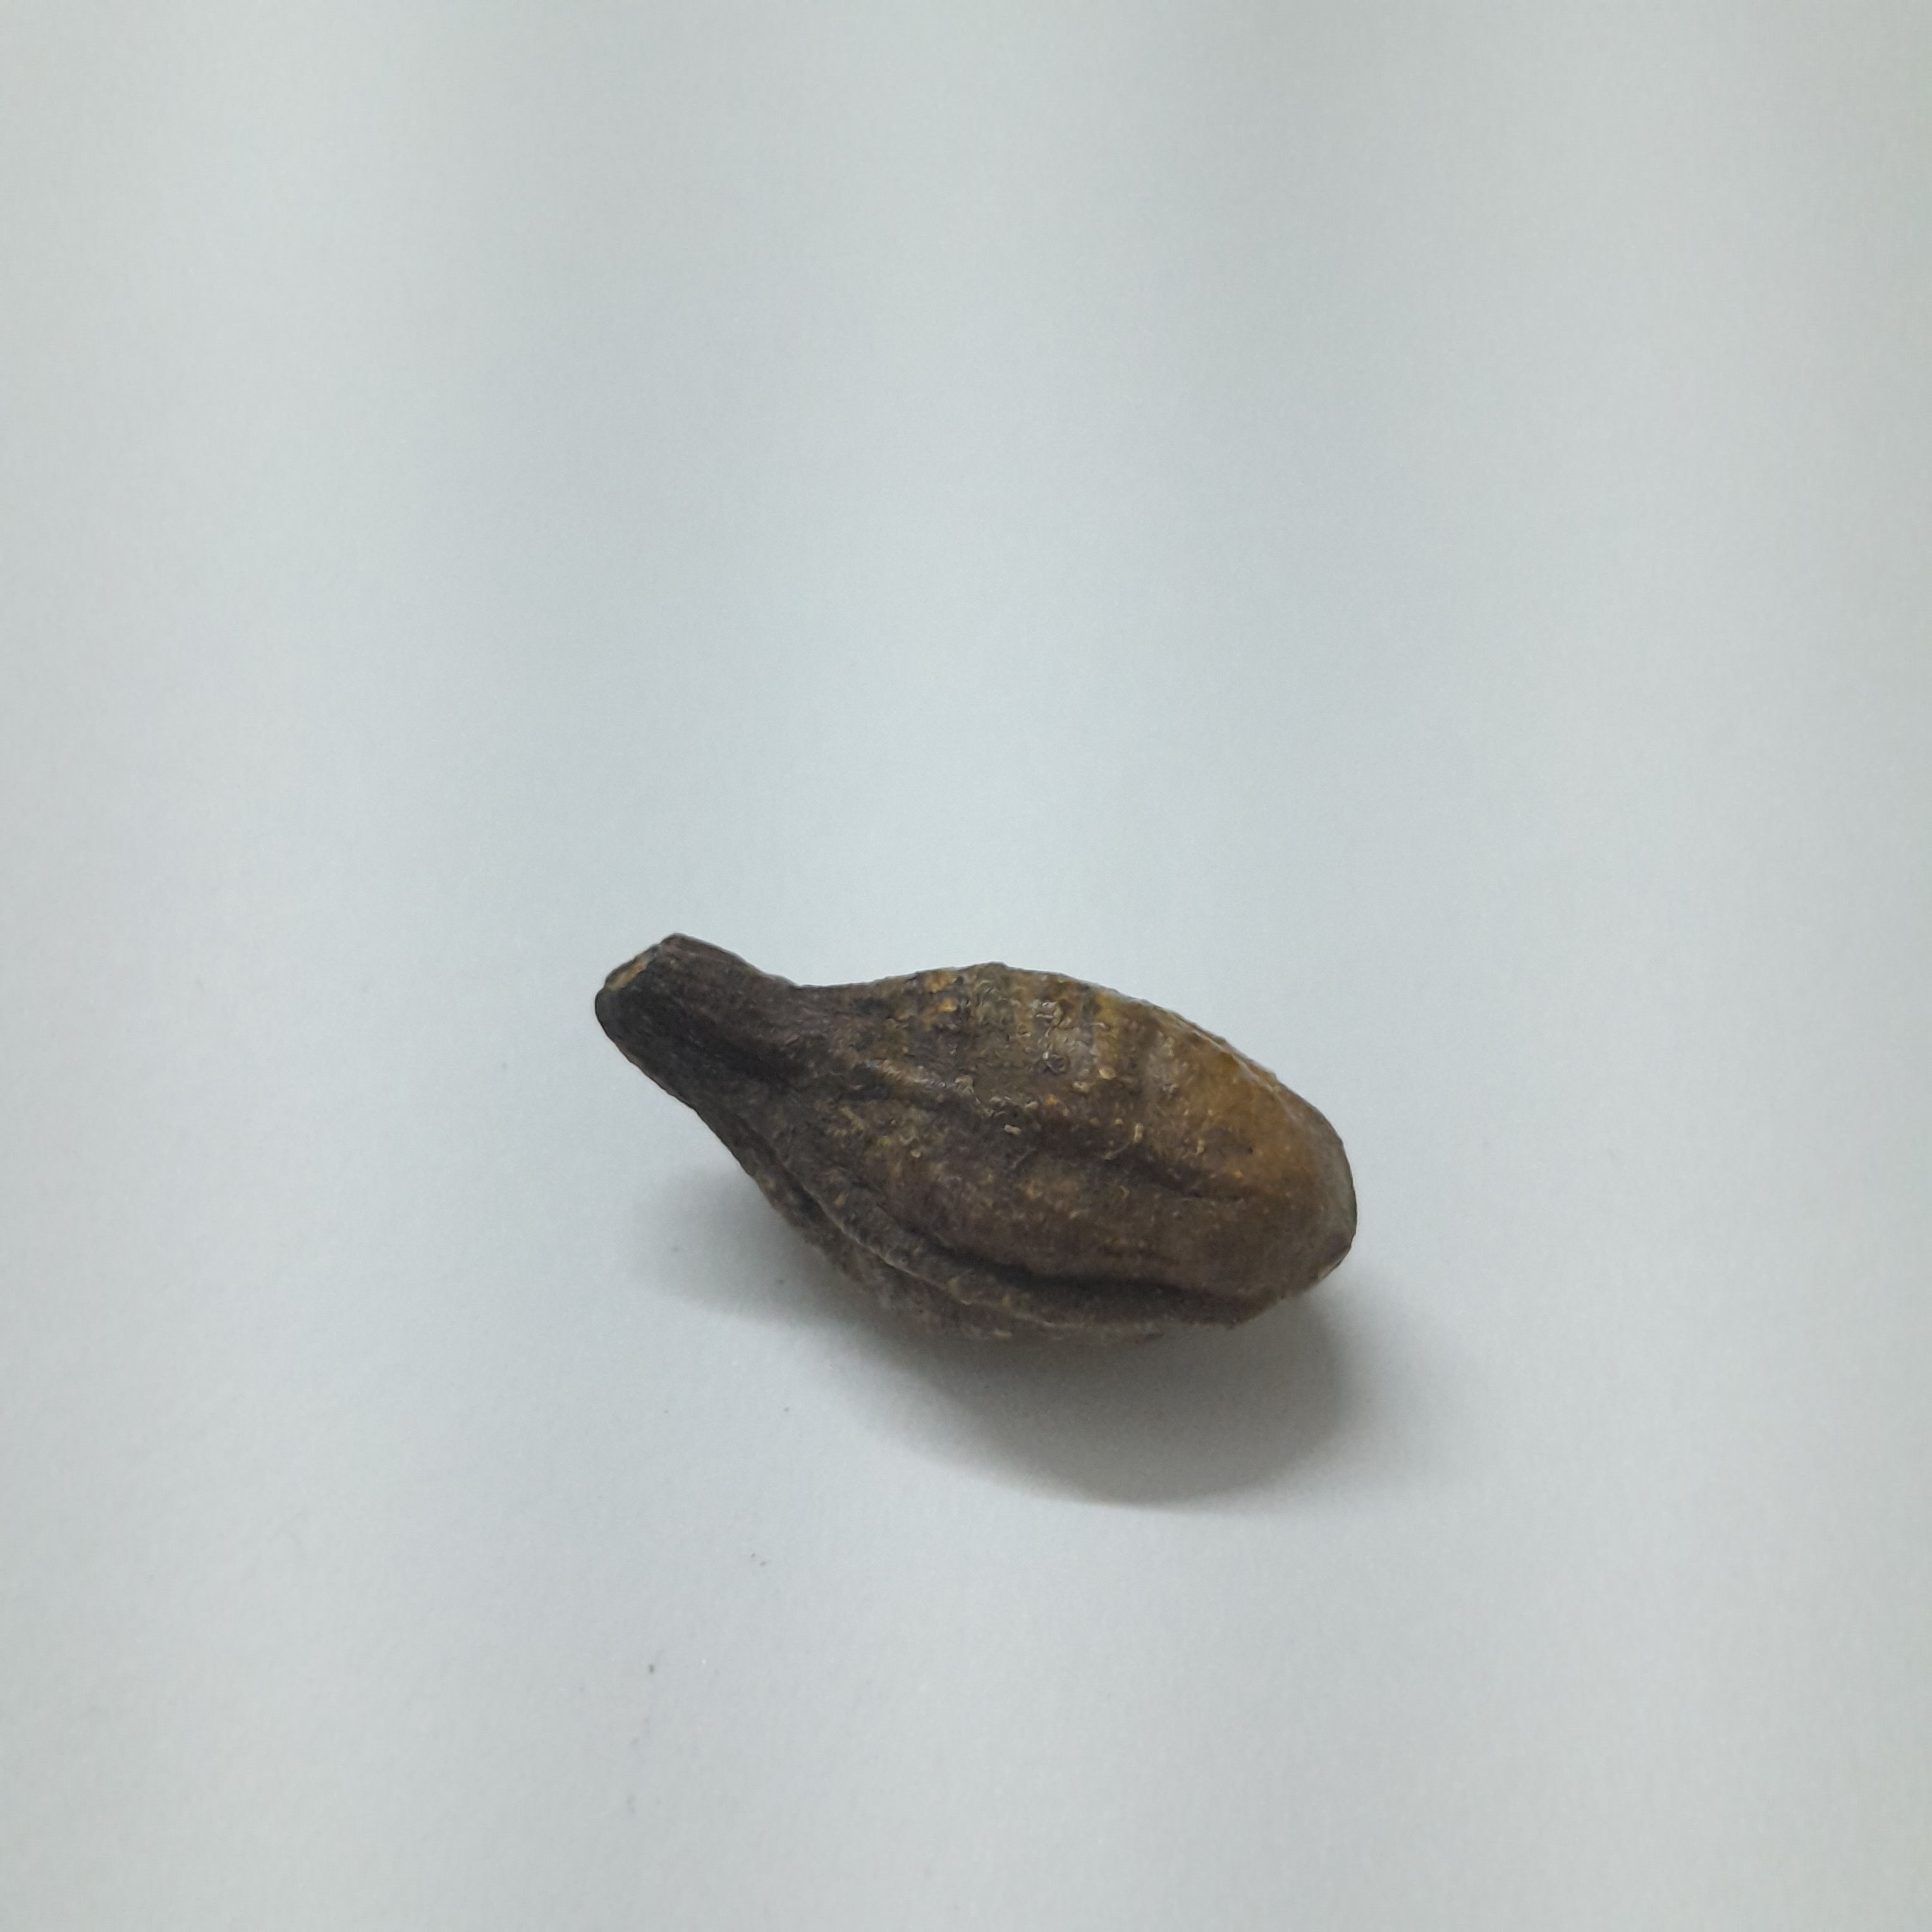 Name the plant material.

hirdaa
